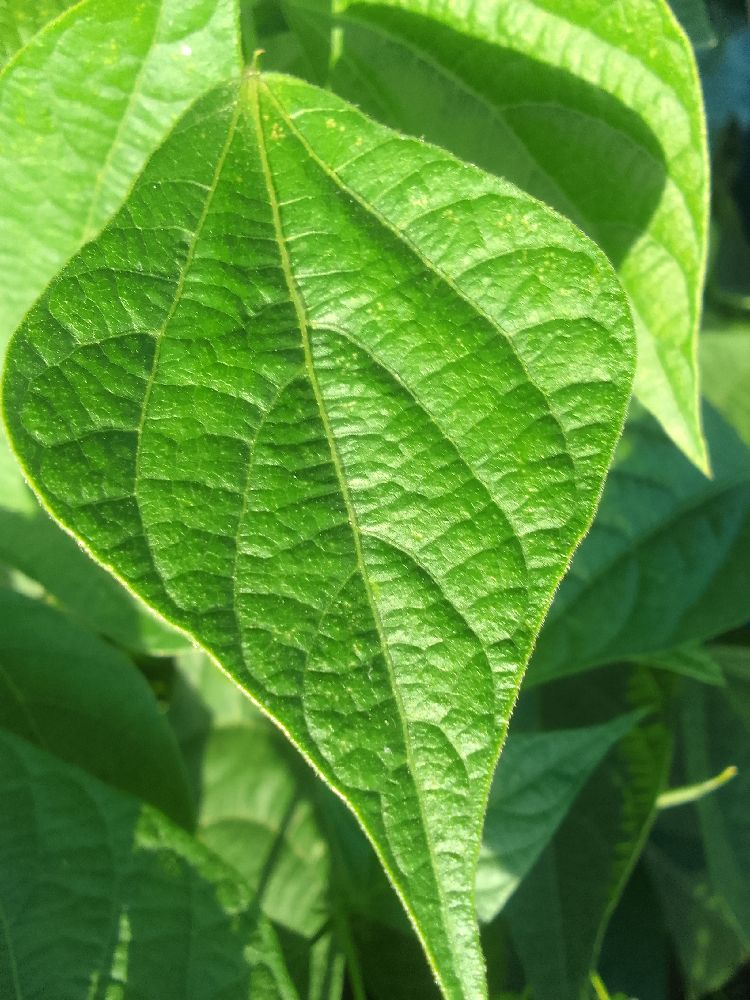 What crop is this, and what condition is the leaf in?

common bean, healthy
